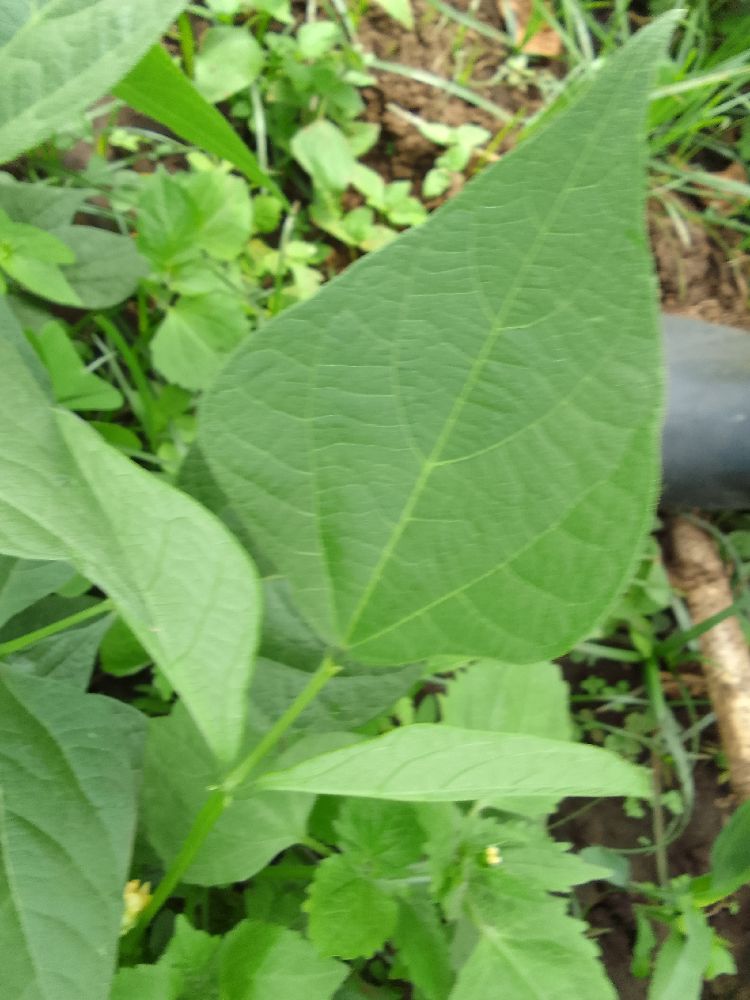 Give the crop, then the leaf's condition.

common bean, healthy
